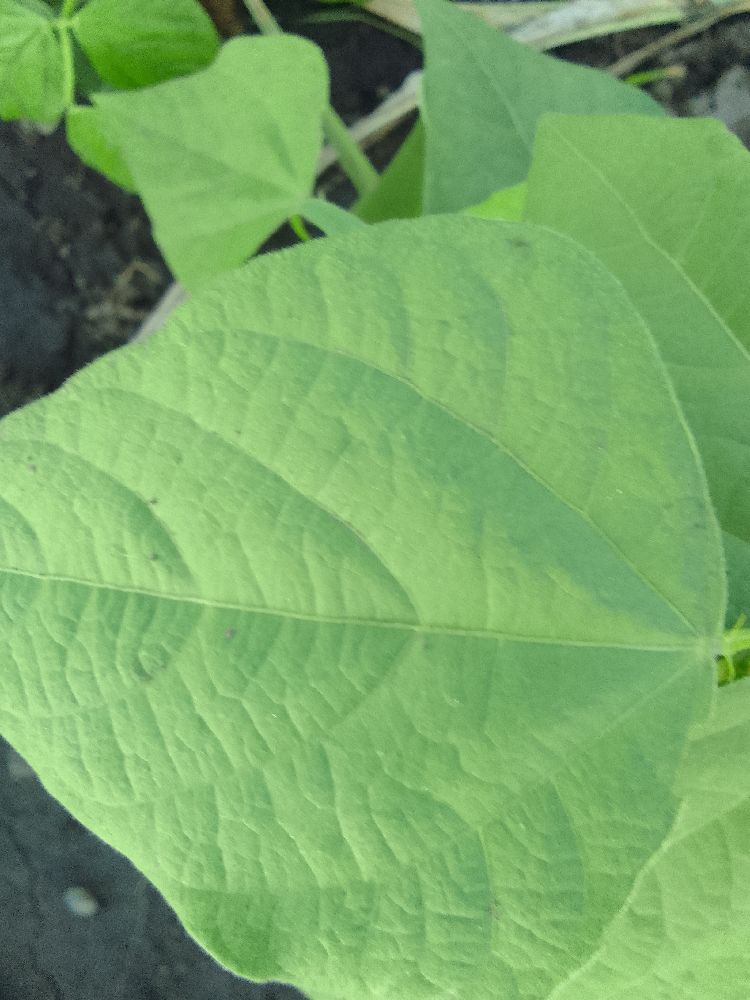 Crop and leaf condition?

common bean, healthy
